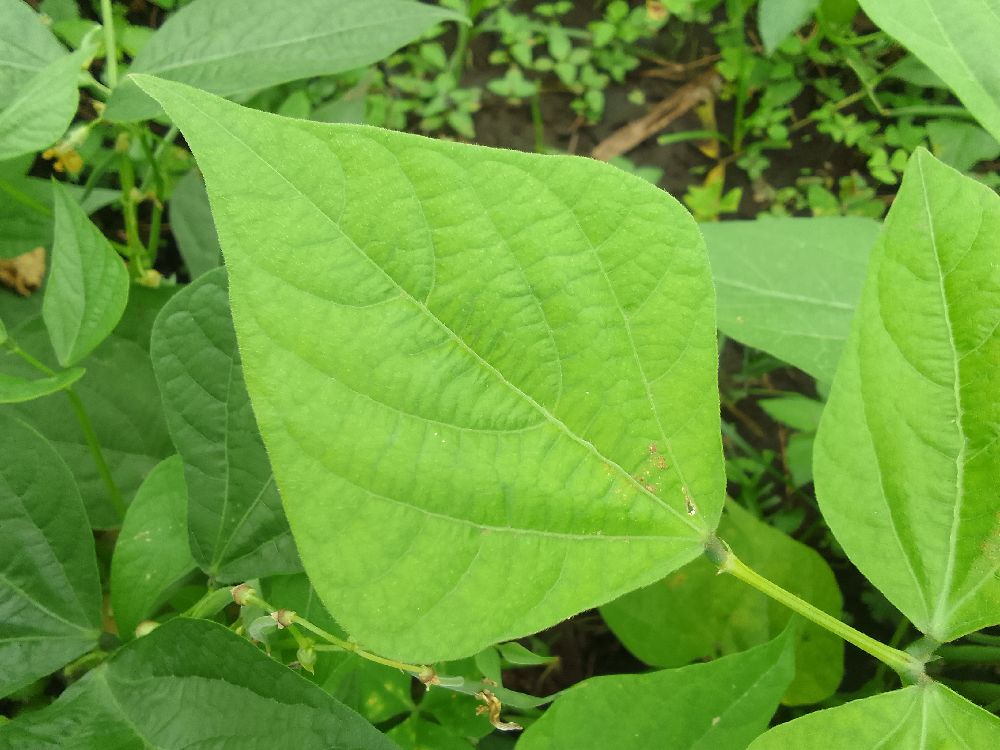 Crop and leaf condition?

common bean, healthy
